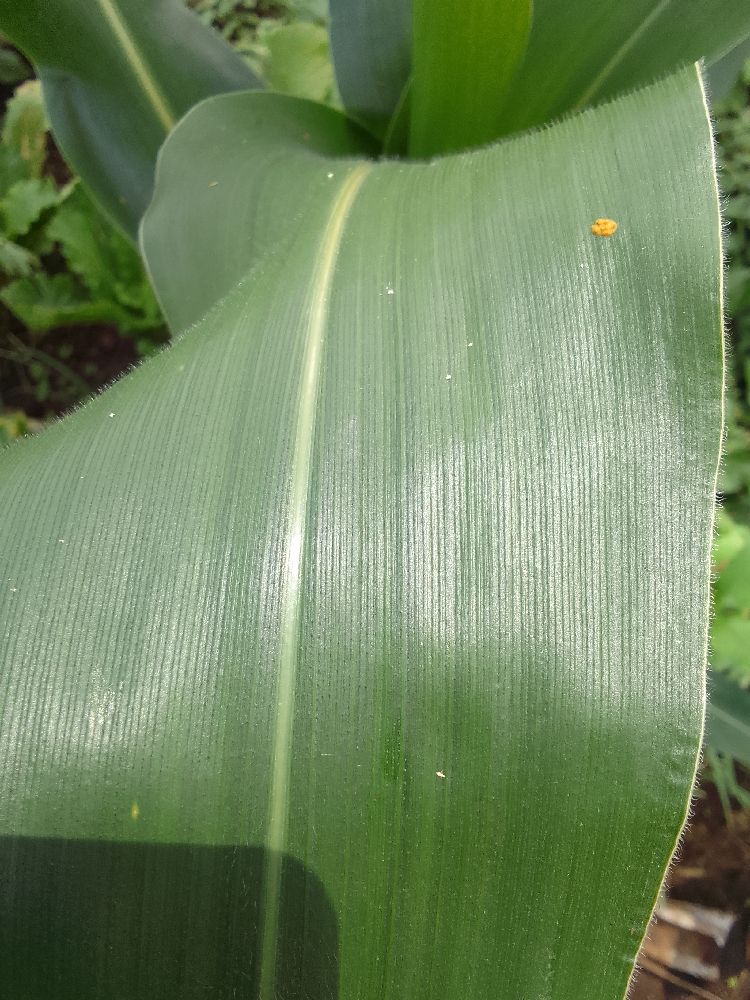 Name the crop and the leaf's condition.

maize, healthy
